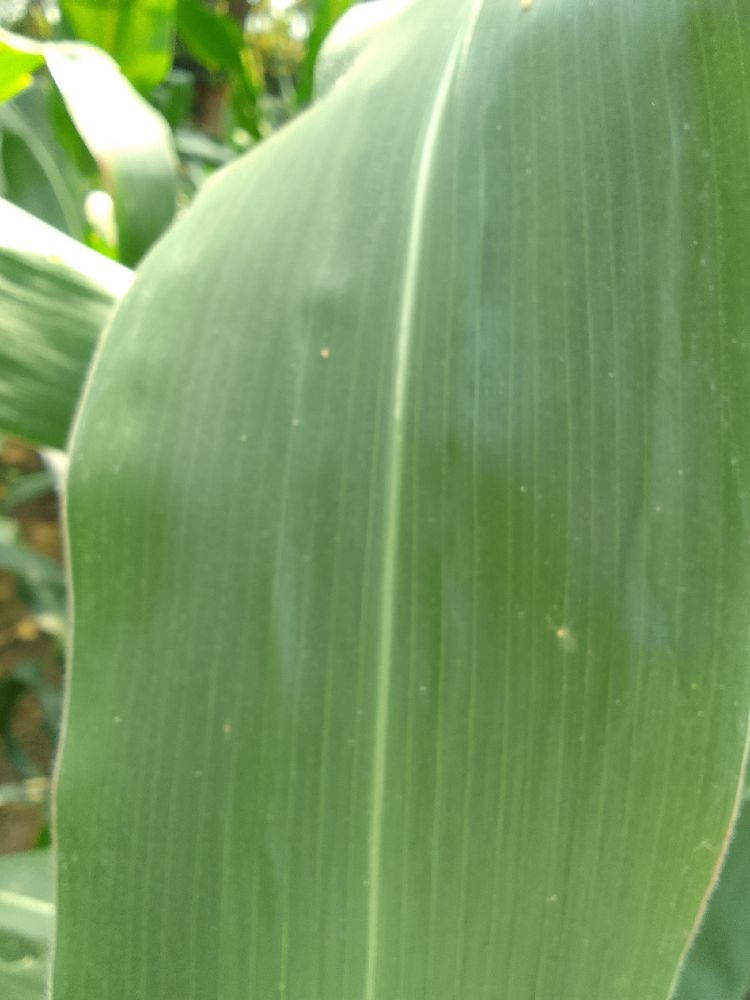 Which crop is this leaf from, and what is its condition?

maize, healthy
